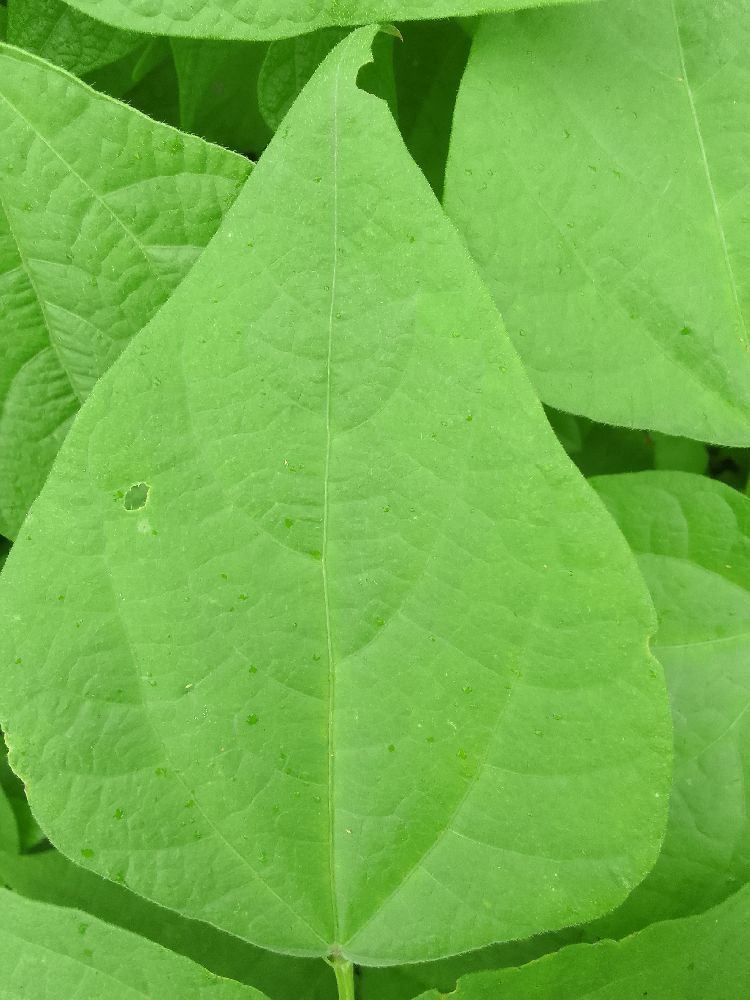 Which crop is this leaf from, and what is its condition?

common bean, healthy
